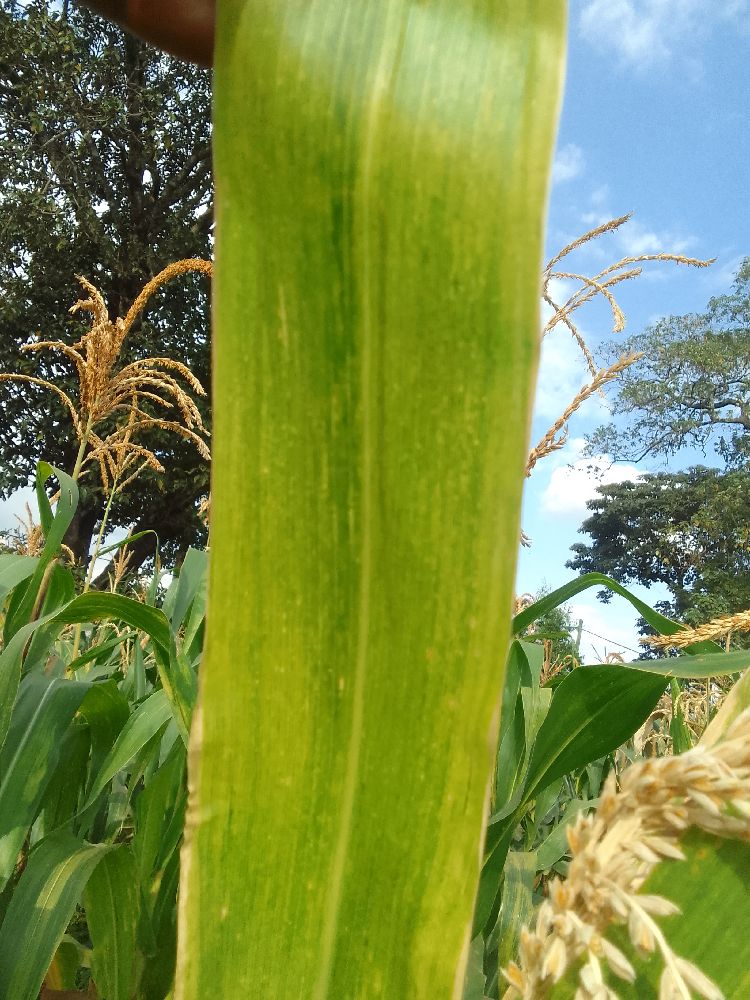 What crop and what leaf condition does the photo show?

maize, maize lethal necrosis
